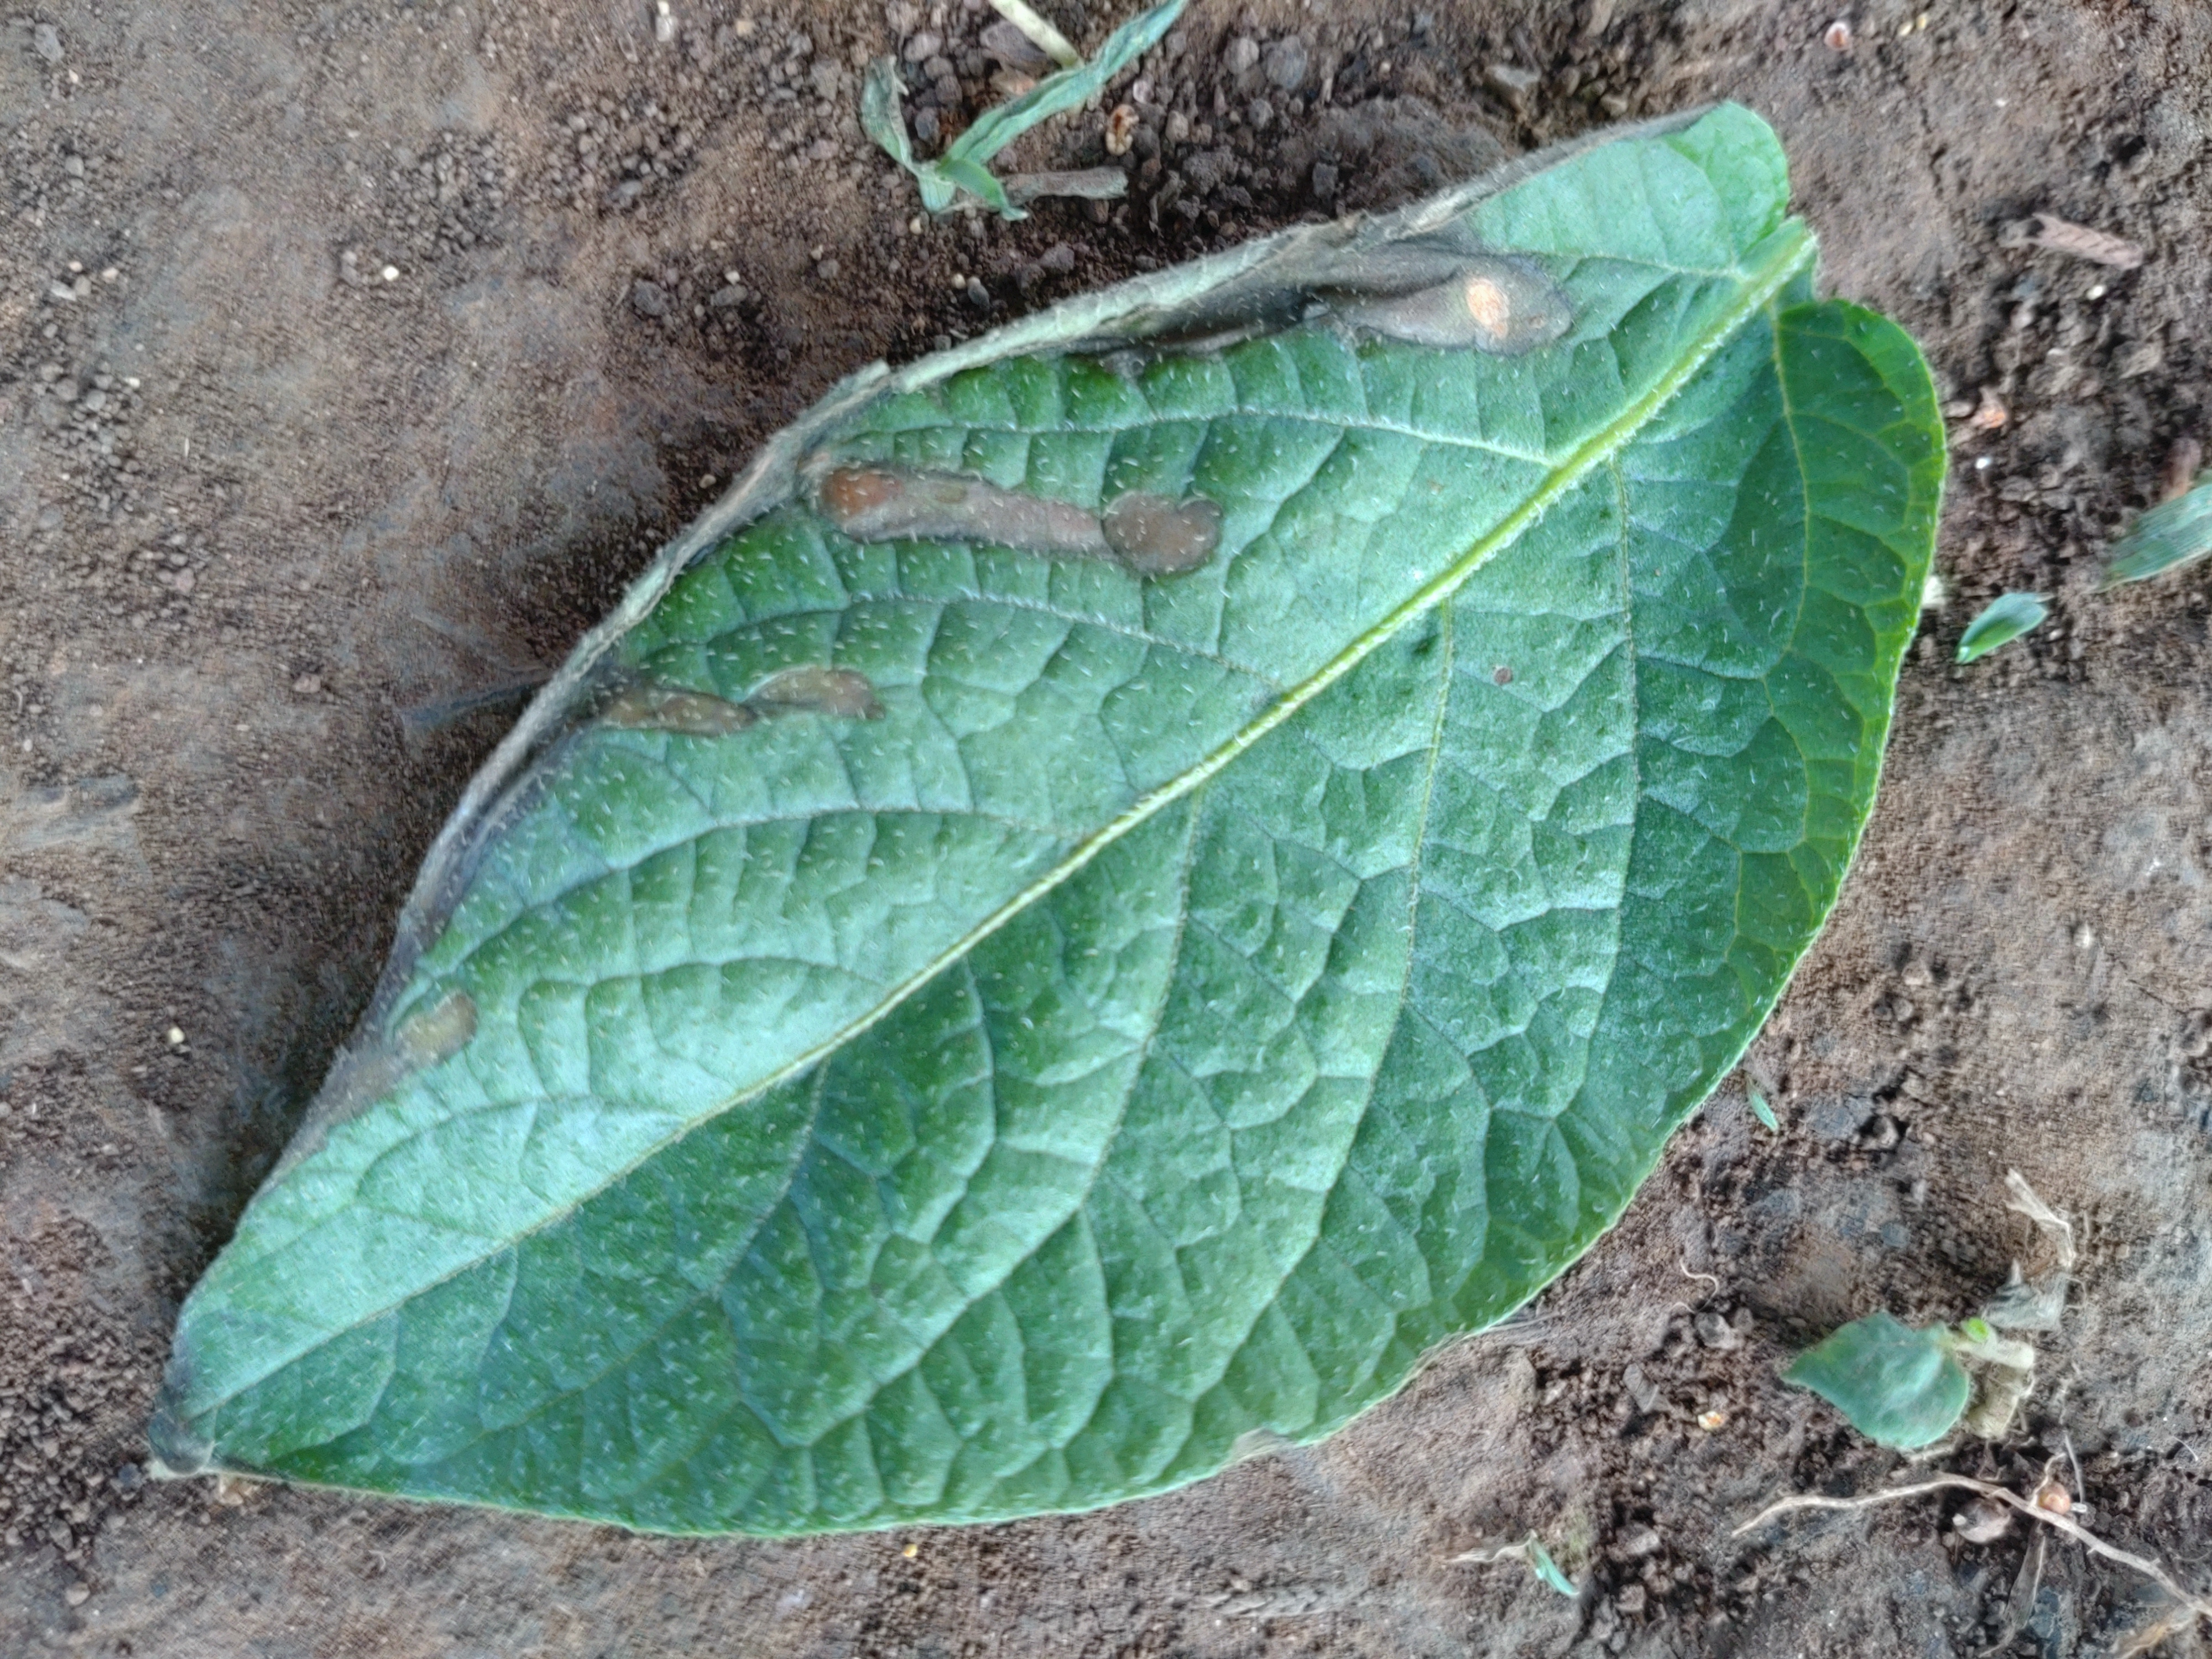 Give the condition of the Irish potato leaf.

early blight
